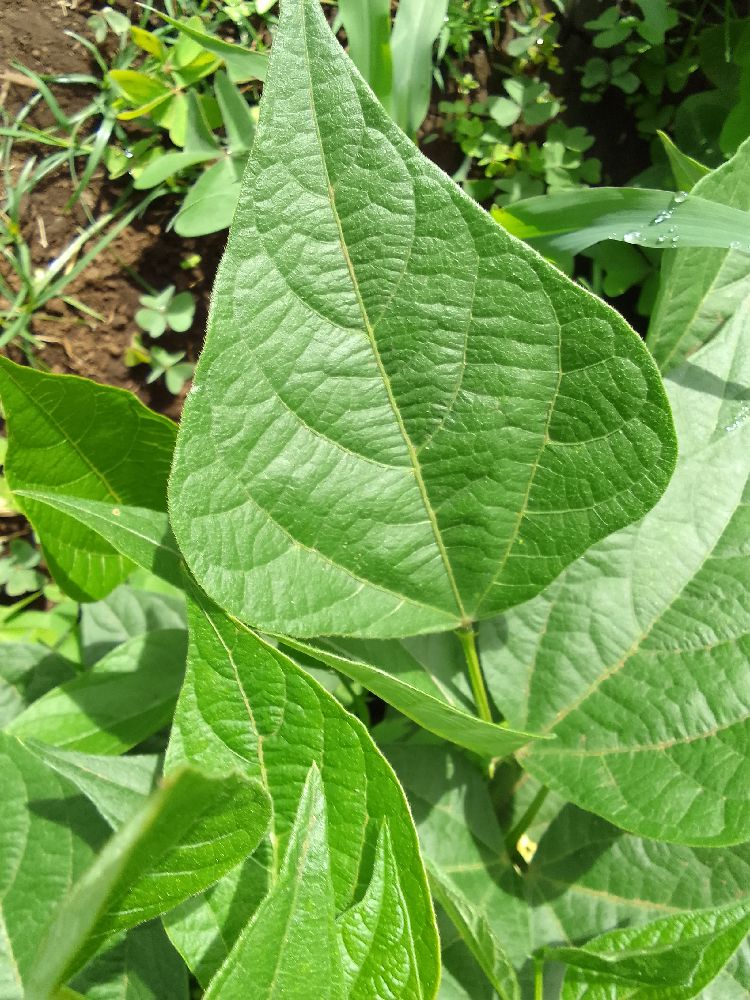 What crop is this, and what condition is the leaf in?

common bean, healthy
